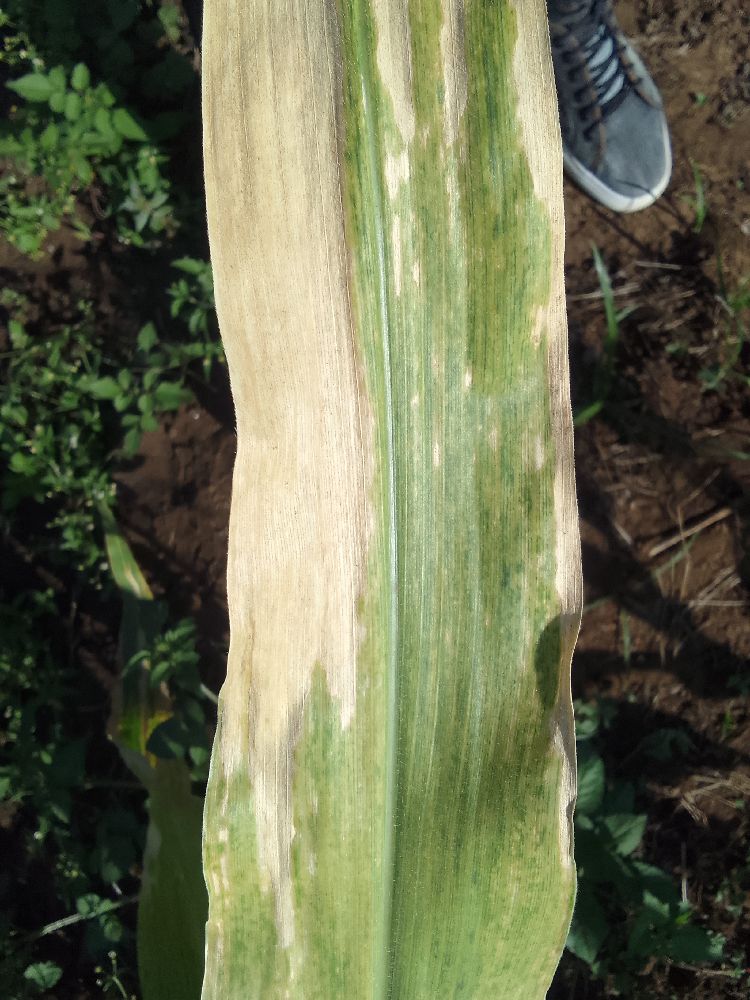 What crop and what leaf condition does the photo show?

maize, maize lethal necrosis
